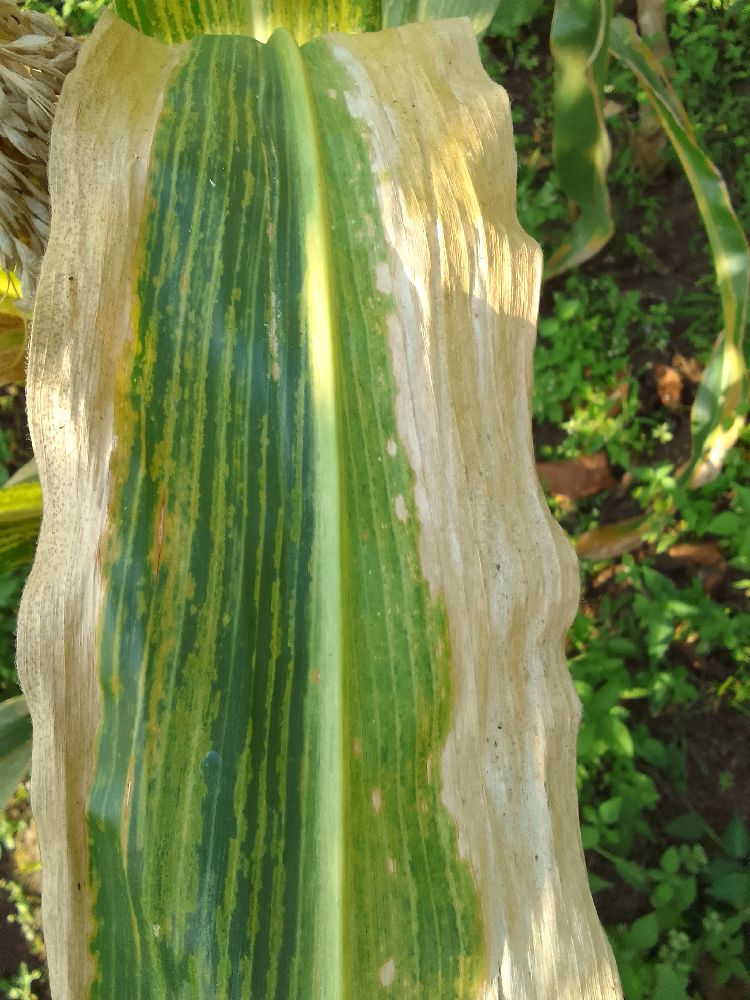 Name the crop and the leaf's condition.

maize, maize lethal necrosis
